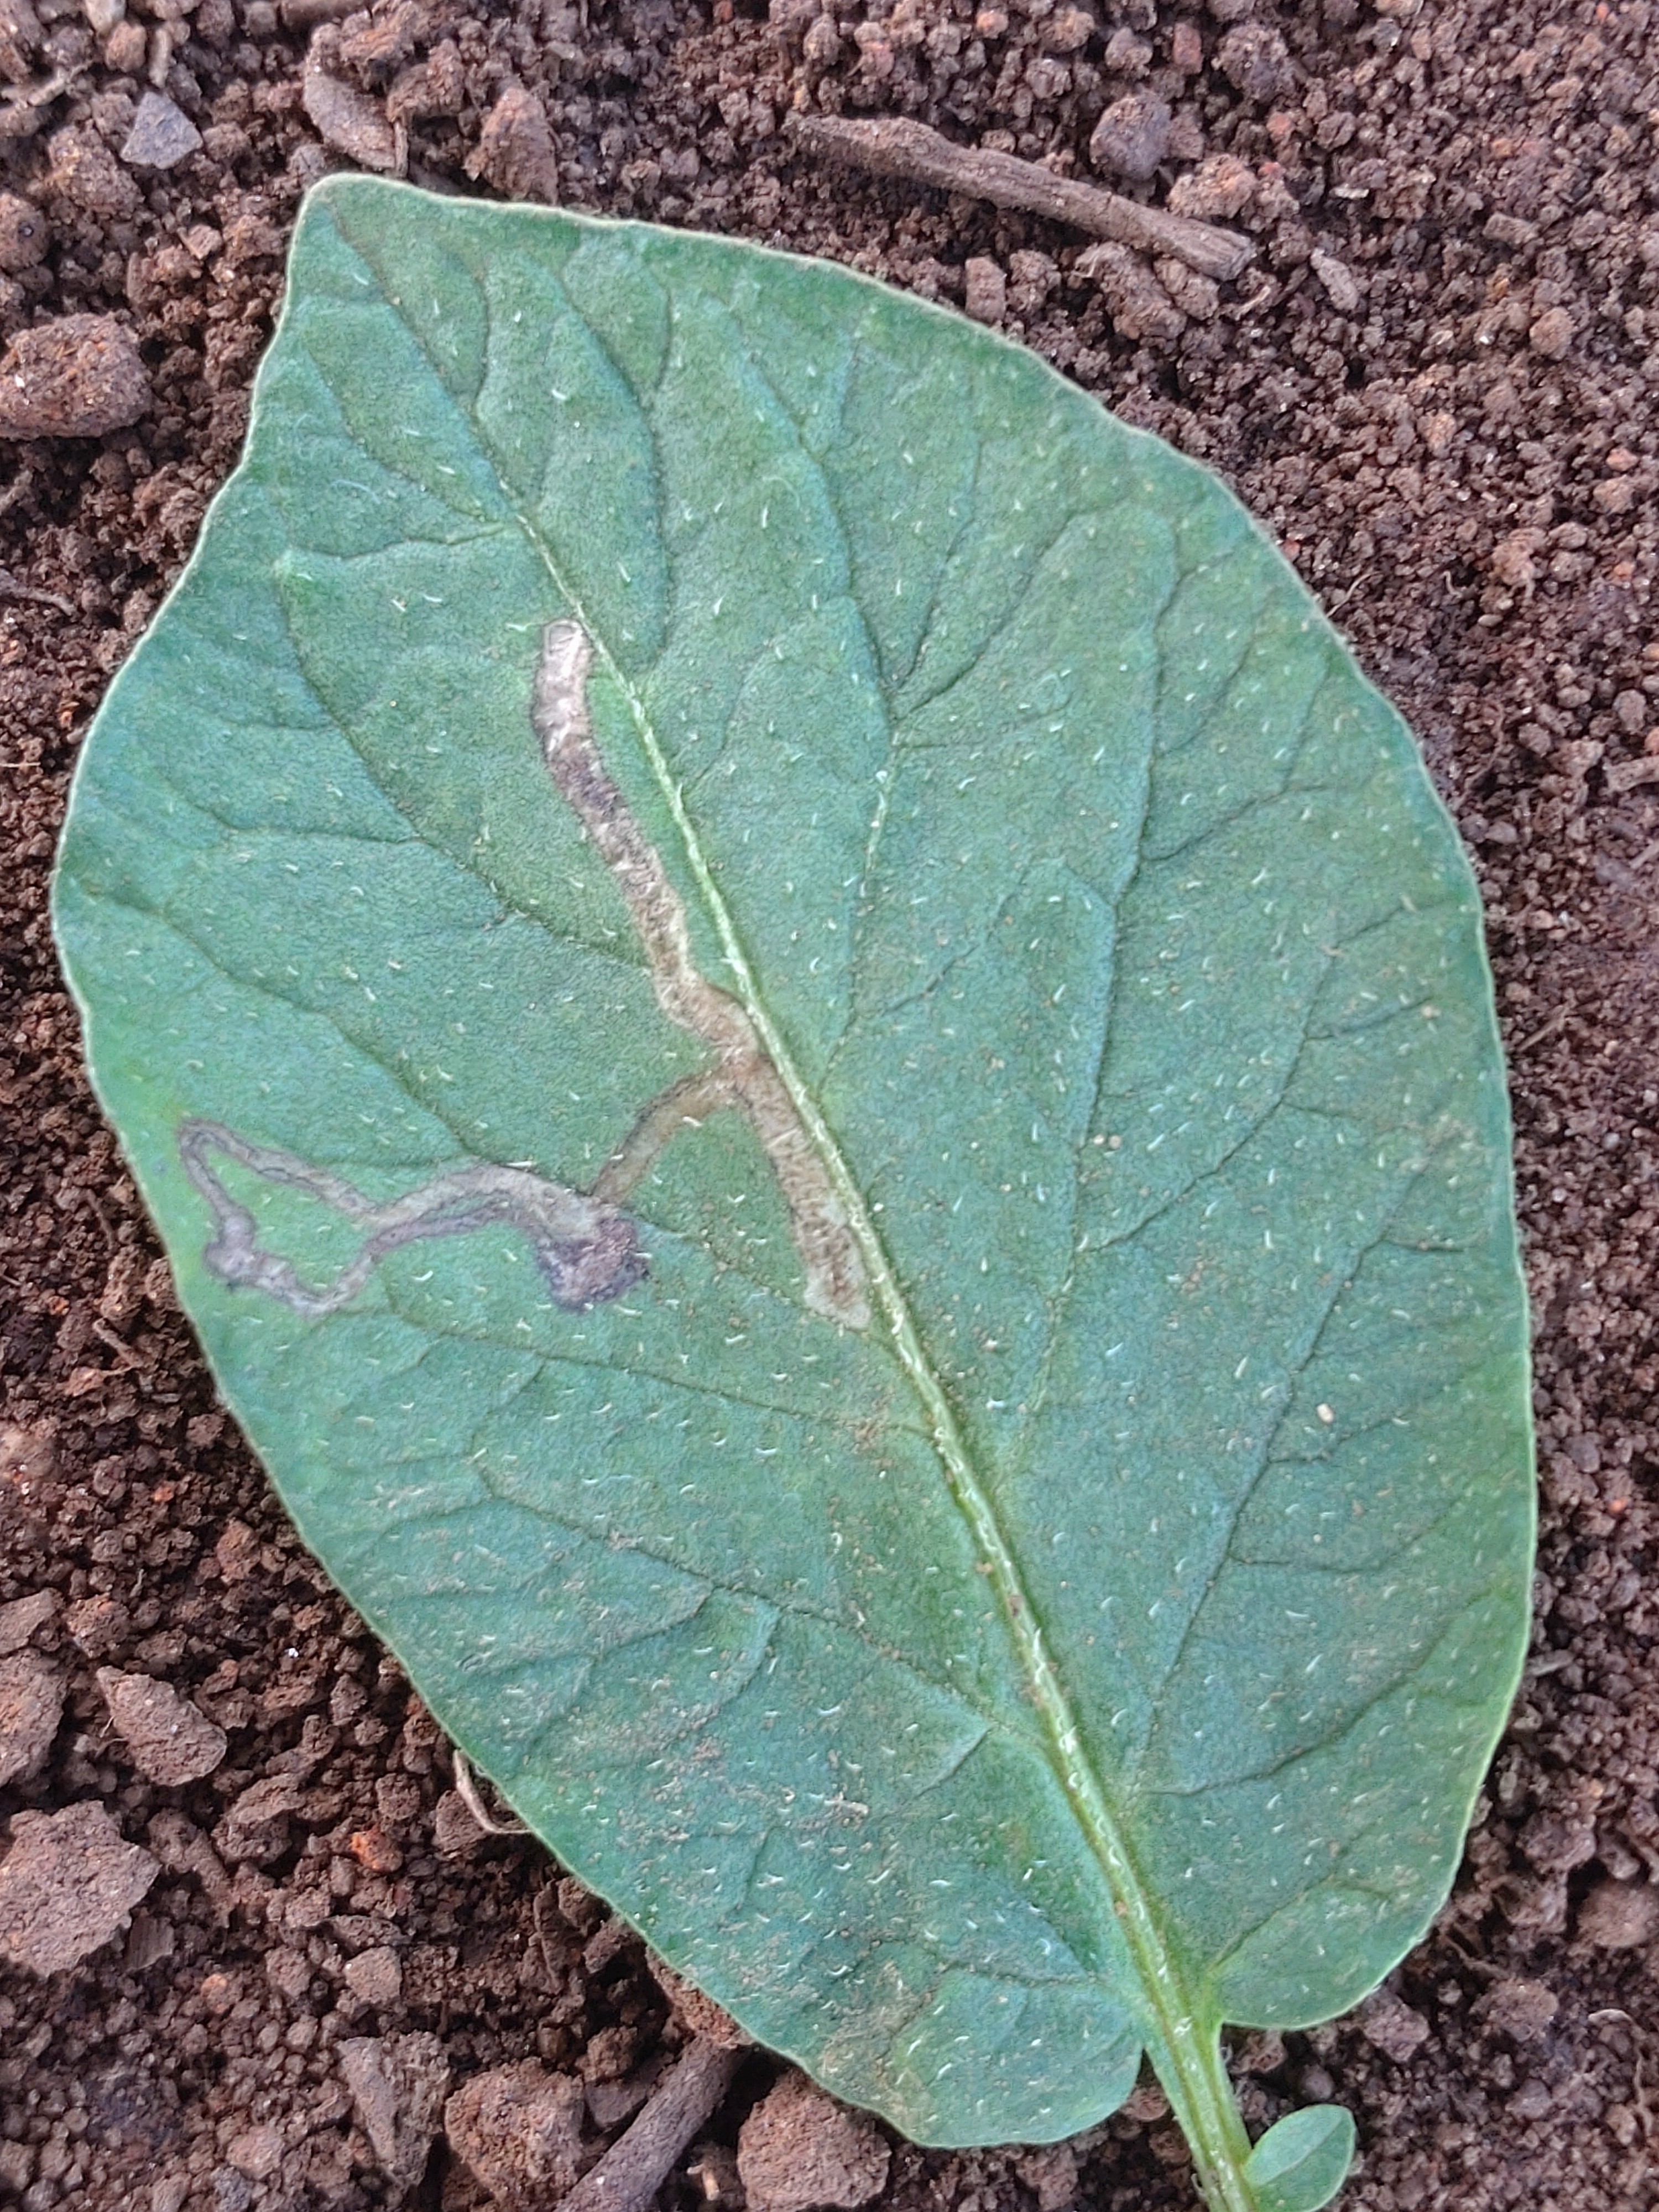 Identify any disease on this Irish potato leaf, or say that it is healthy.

early blight
